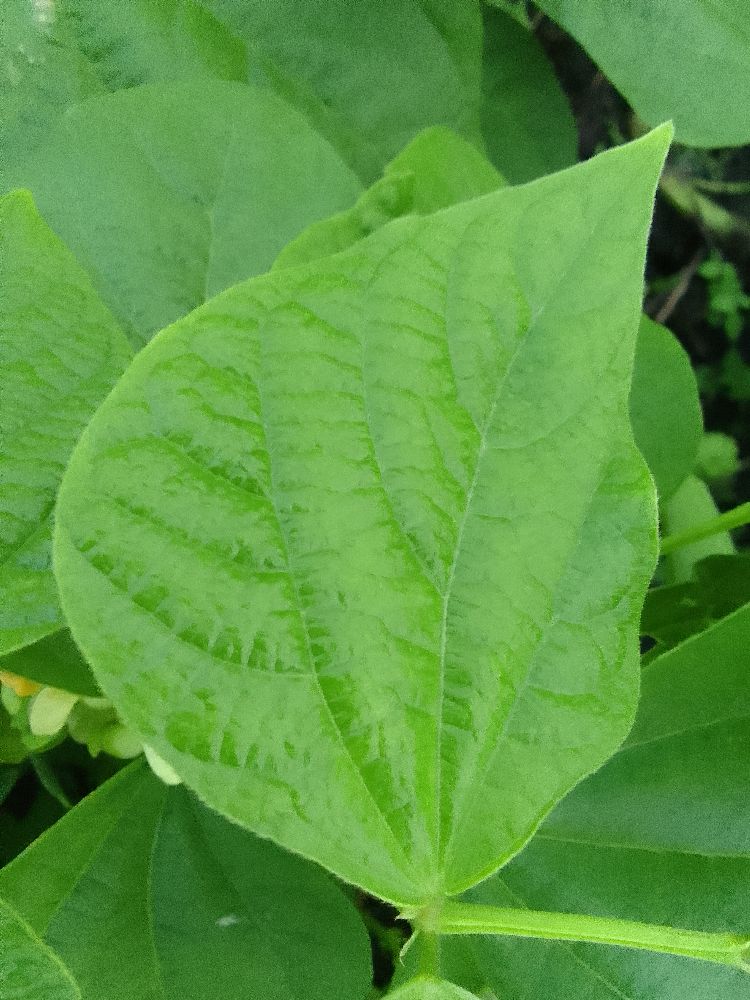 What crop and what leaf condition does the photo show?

common bean, healthy
